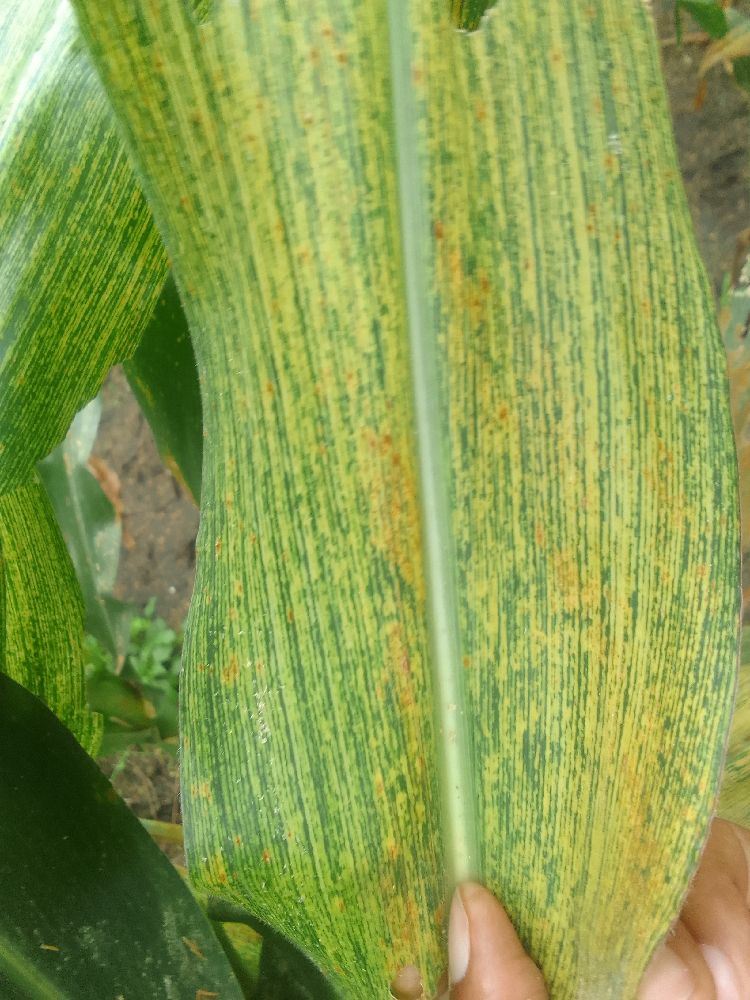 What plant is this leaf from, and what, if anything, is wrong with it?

maize, maize streak virus
